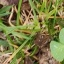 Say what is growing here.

unstructured weed
